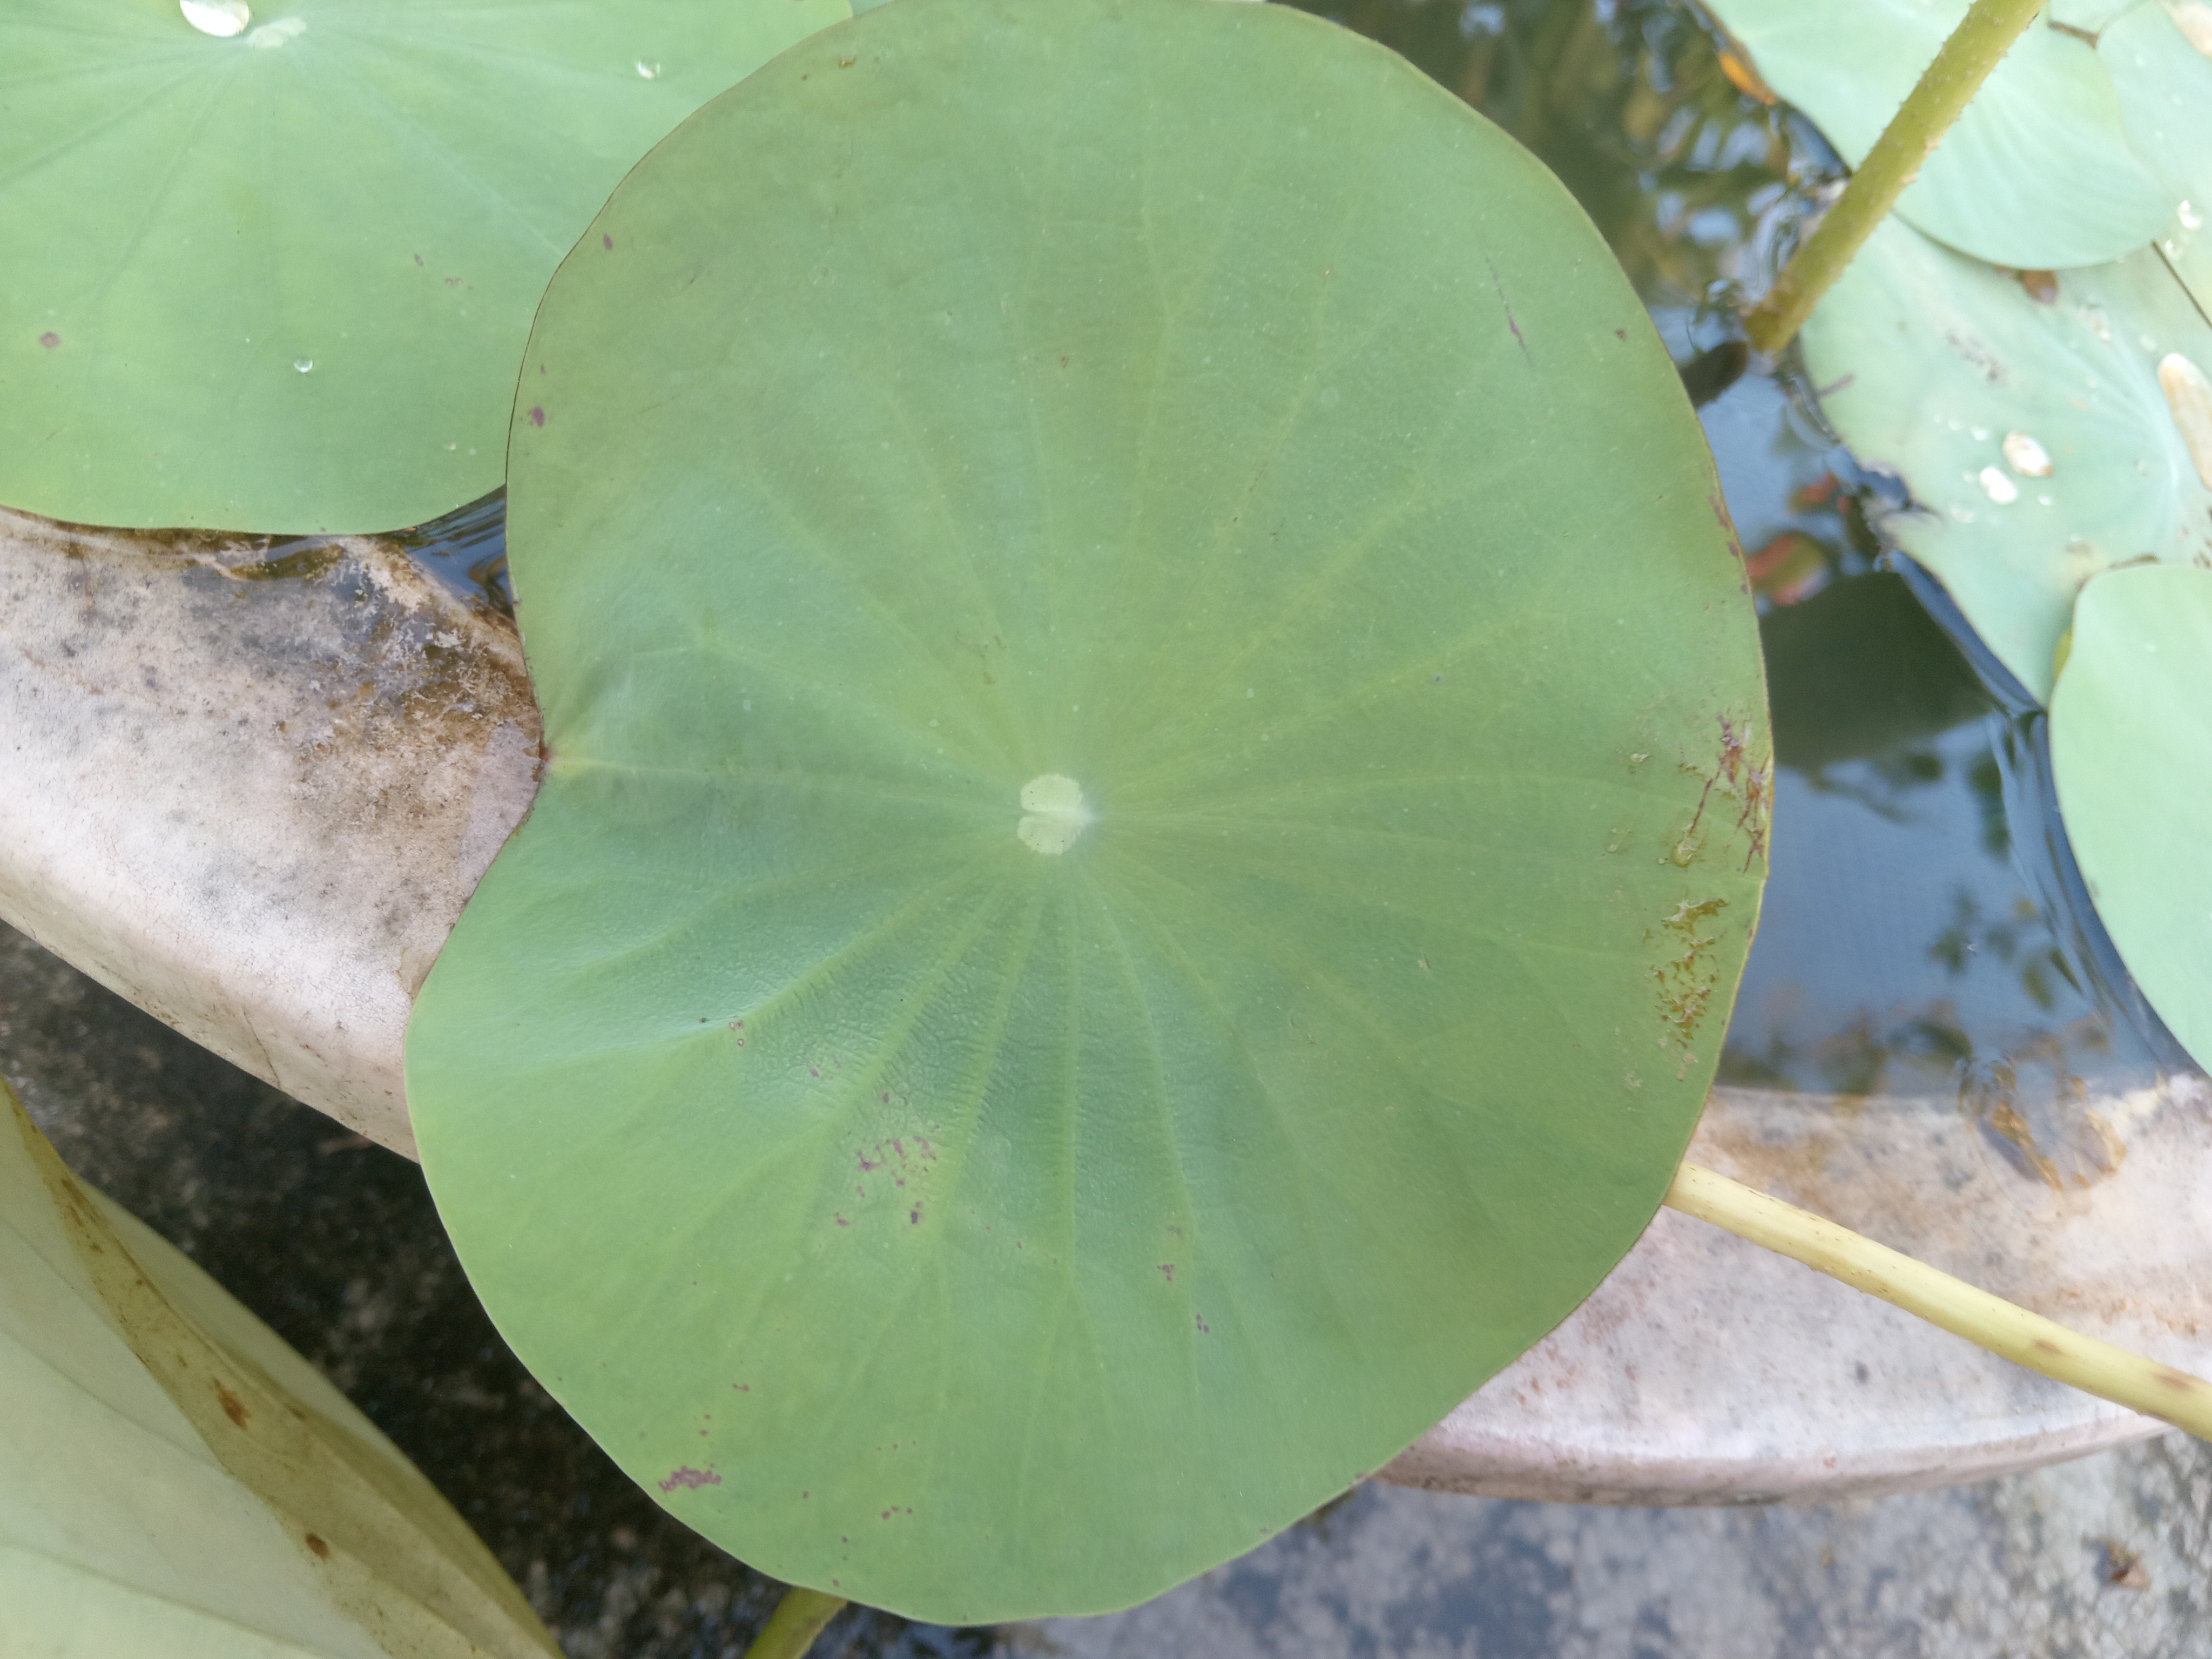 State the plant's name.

lotus
